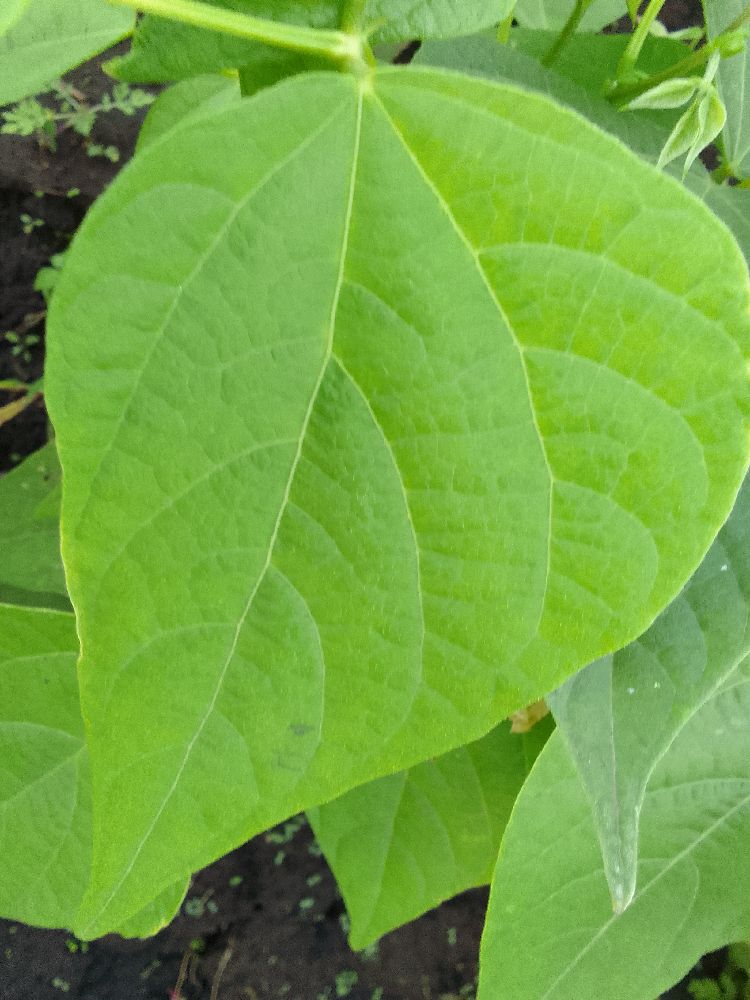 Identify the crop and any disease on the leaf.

common bean, healthy
